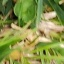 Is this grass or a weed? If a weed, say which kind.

grass
